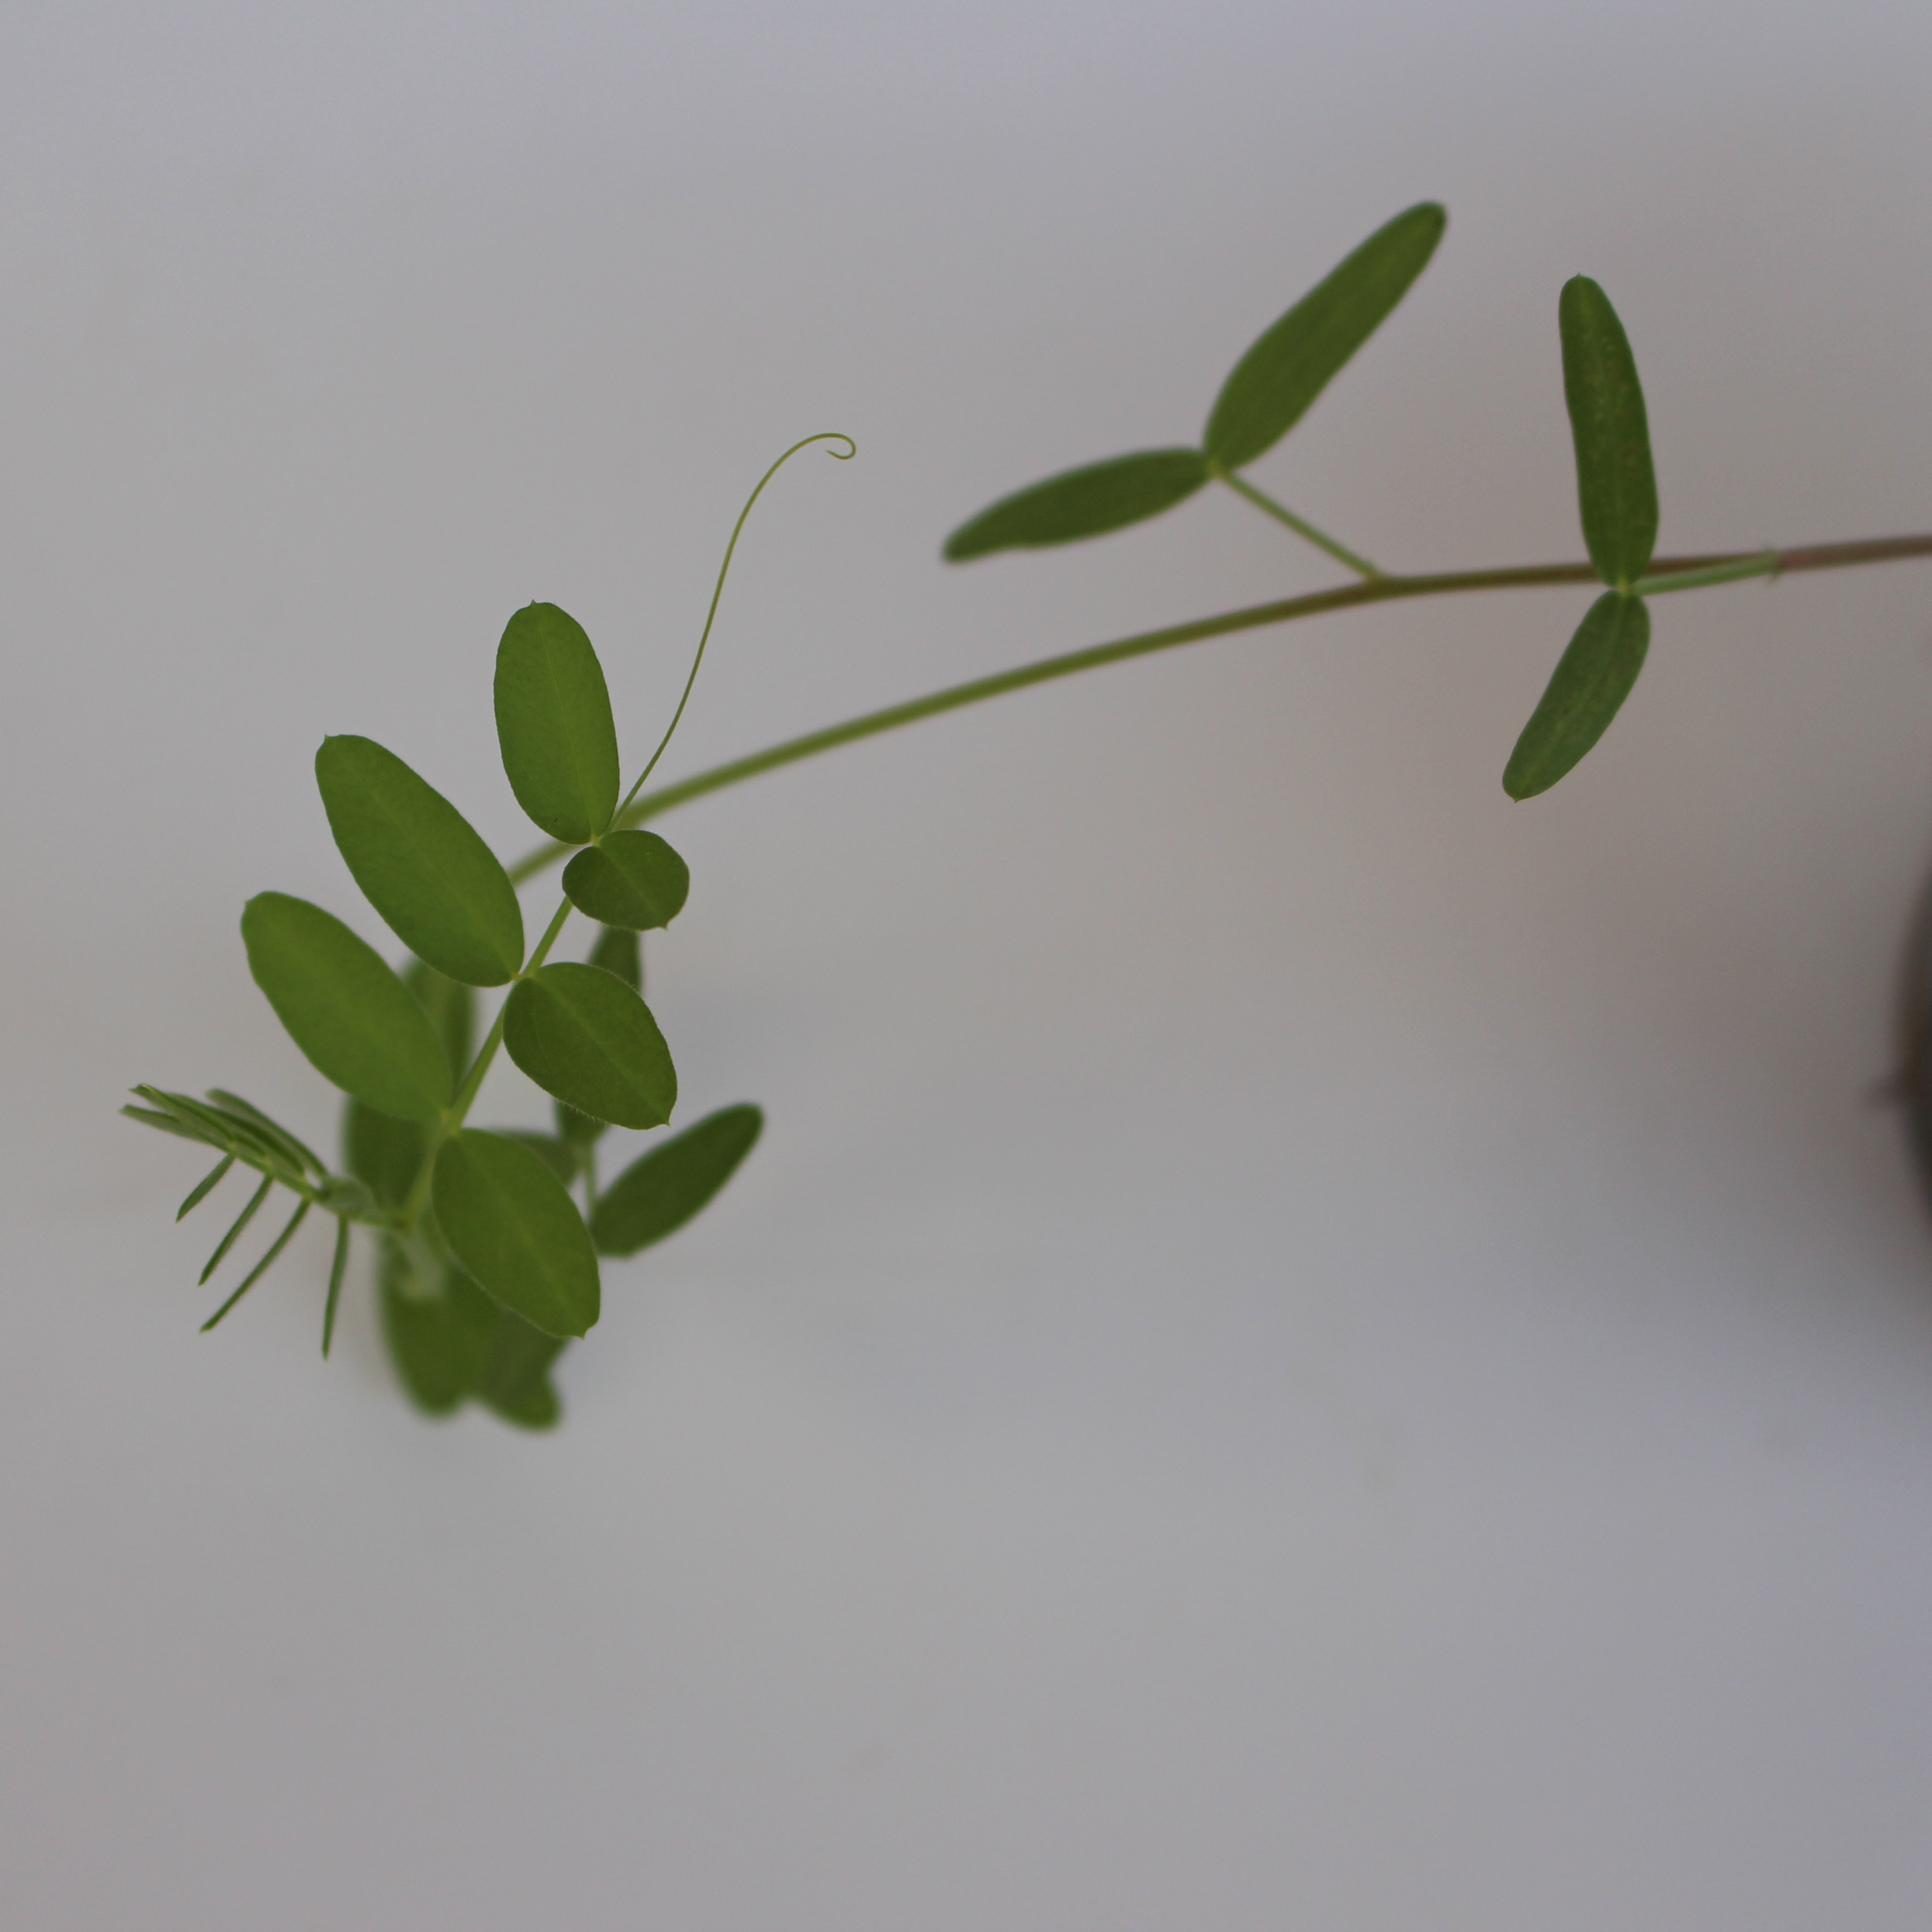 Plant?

Vicia sativa
